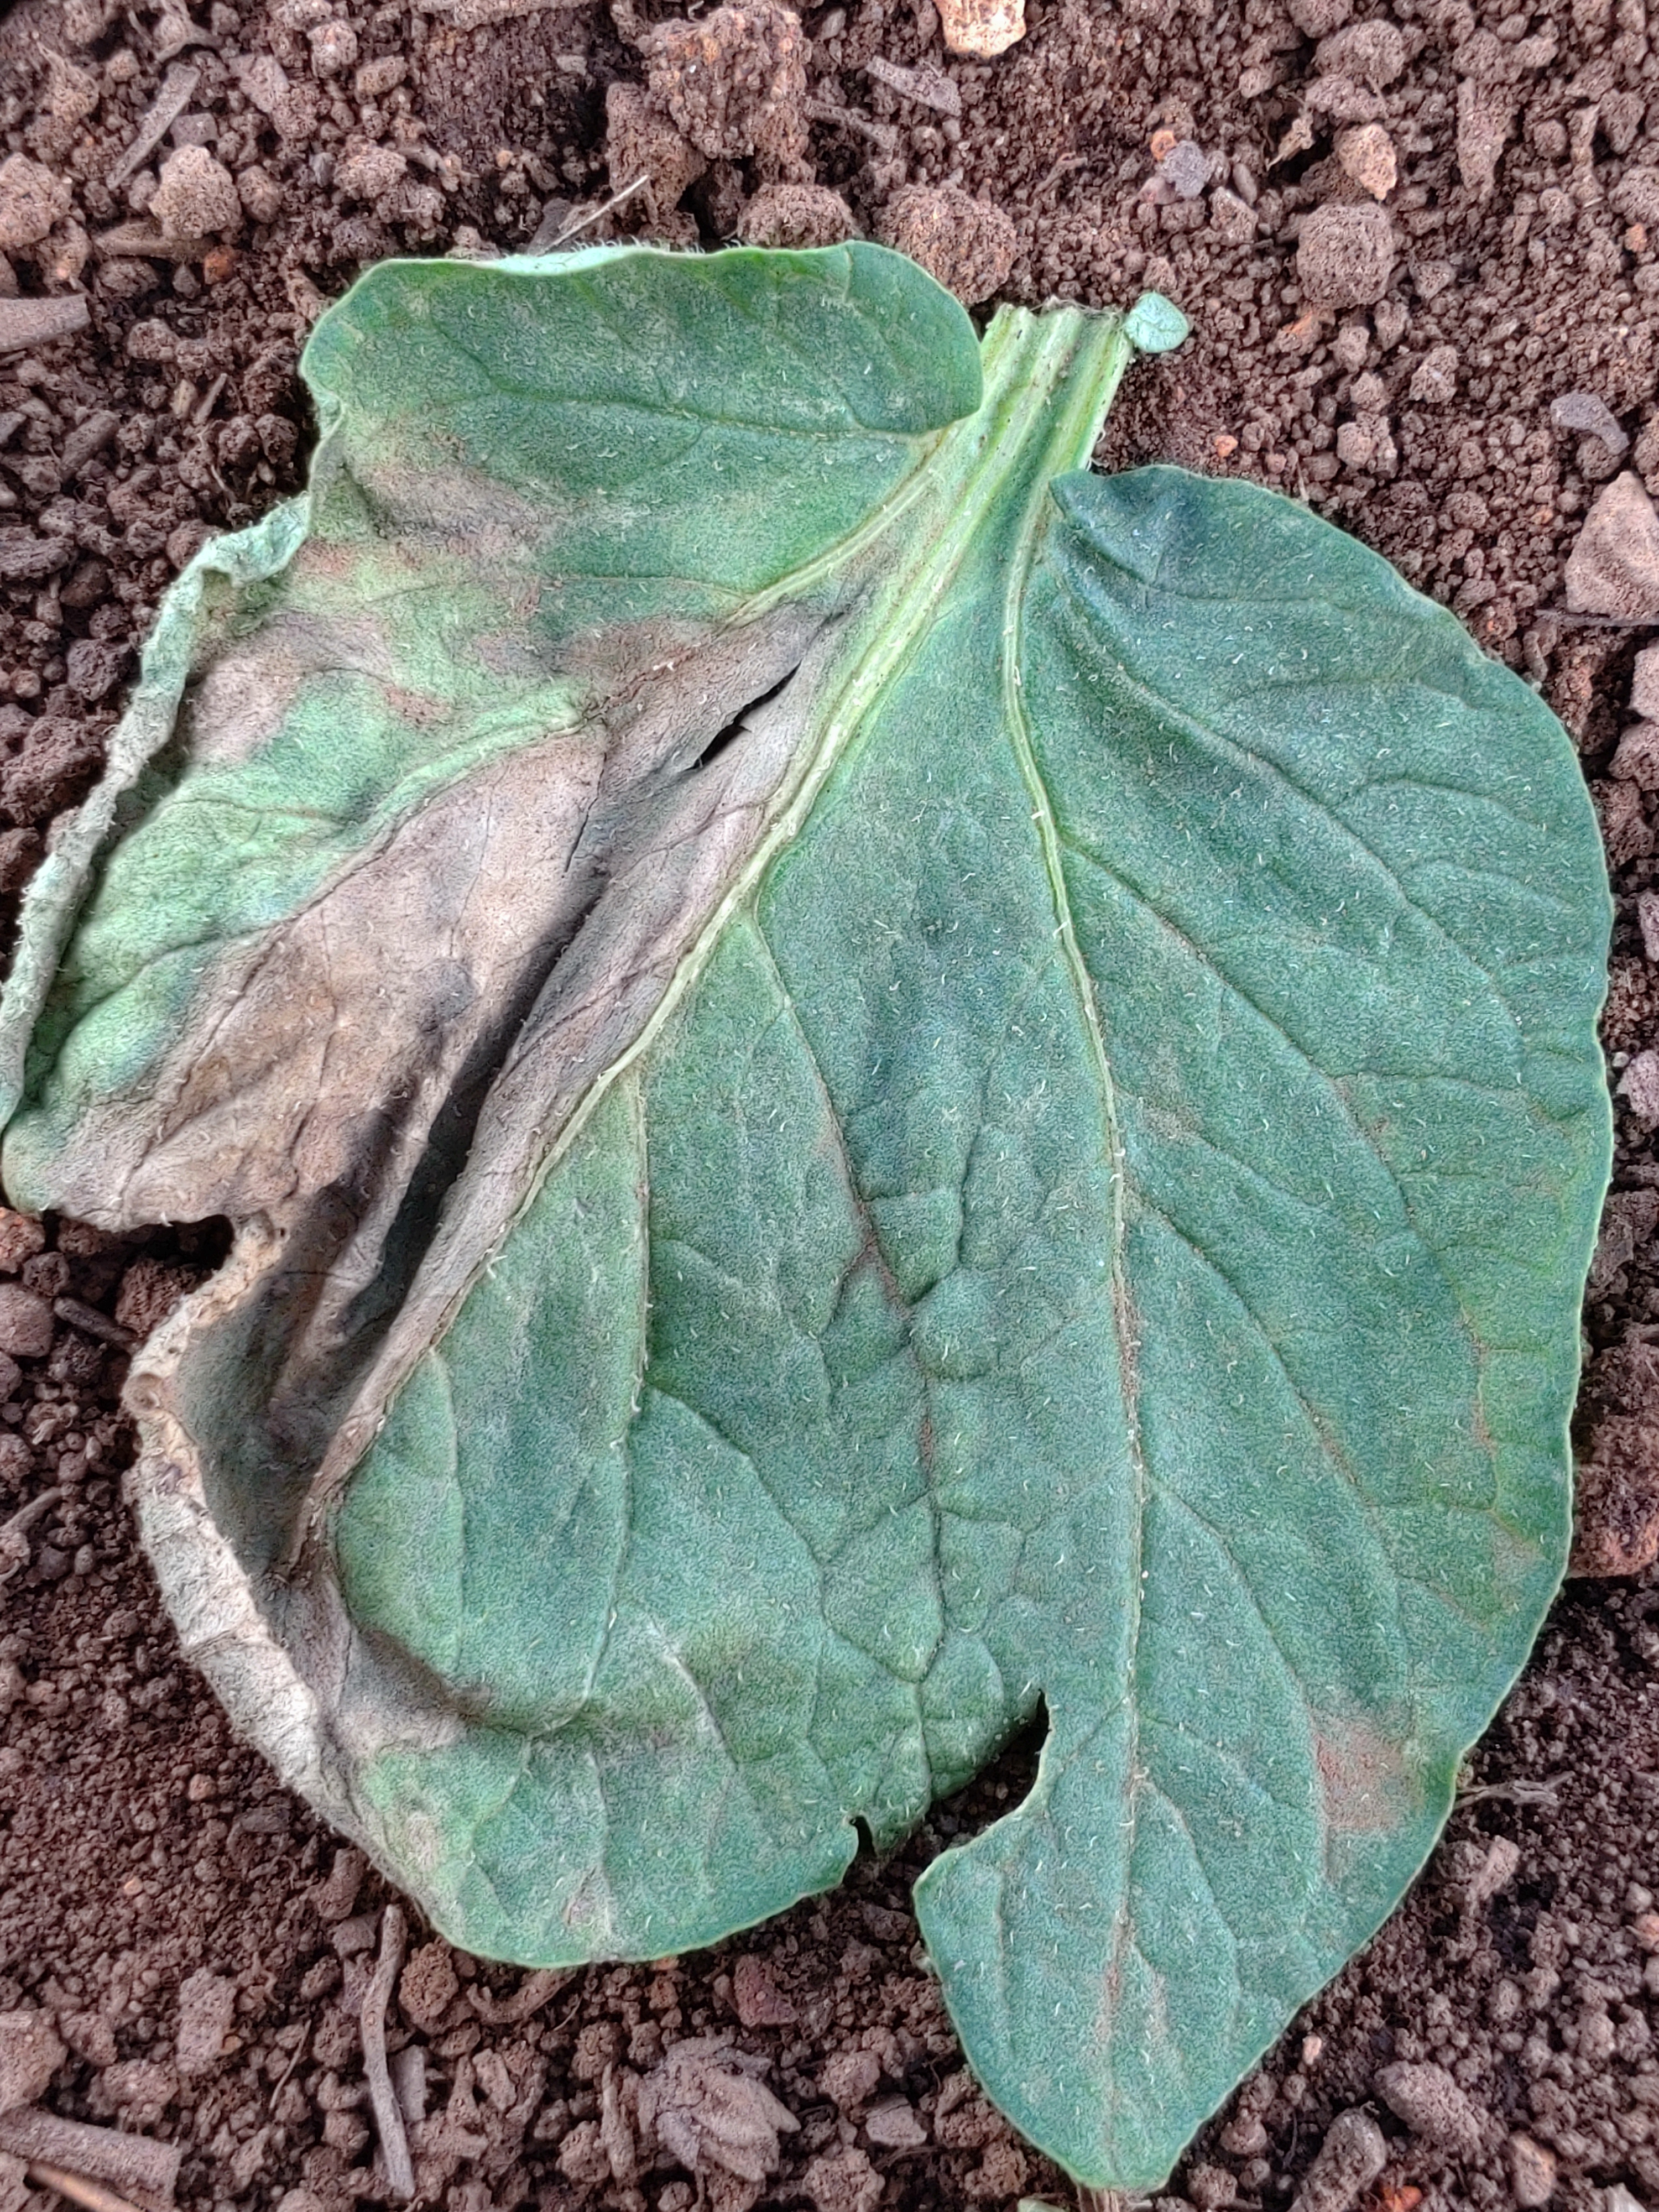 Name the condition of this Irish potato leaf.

early blight
